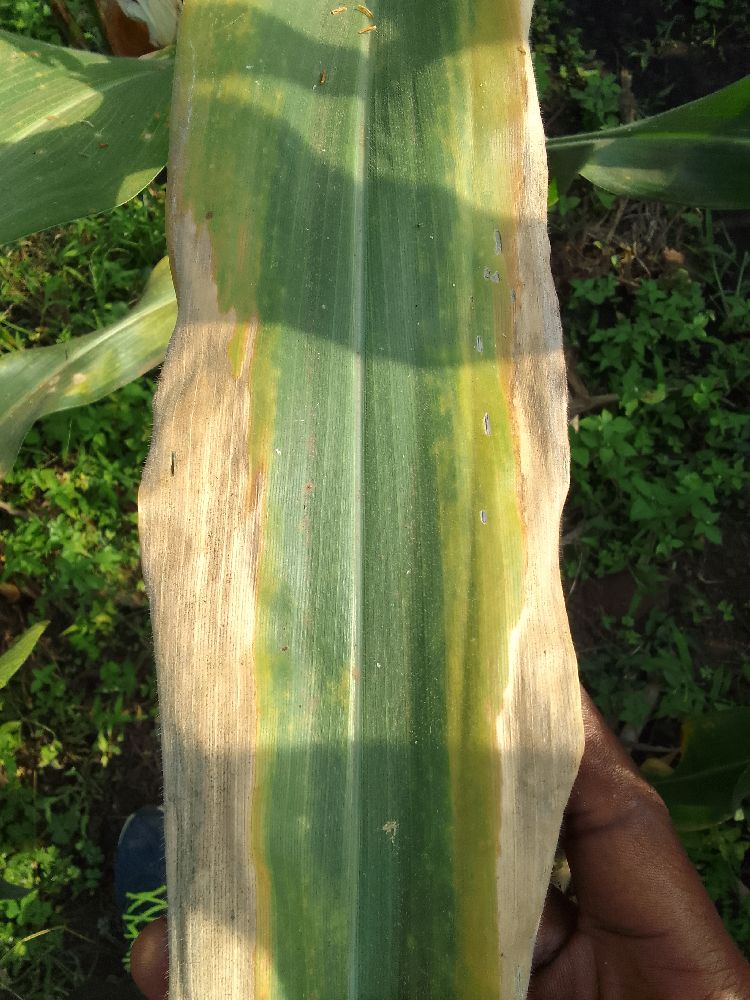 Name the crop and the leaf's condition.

maize, maize lethal necrosis
